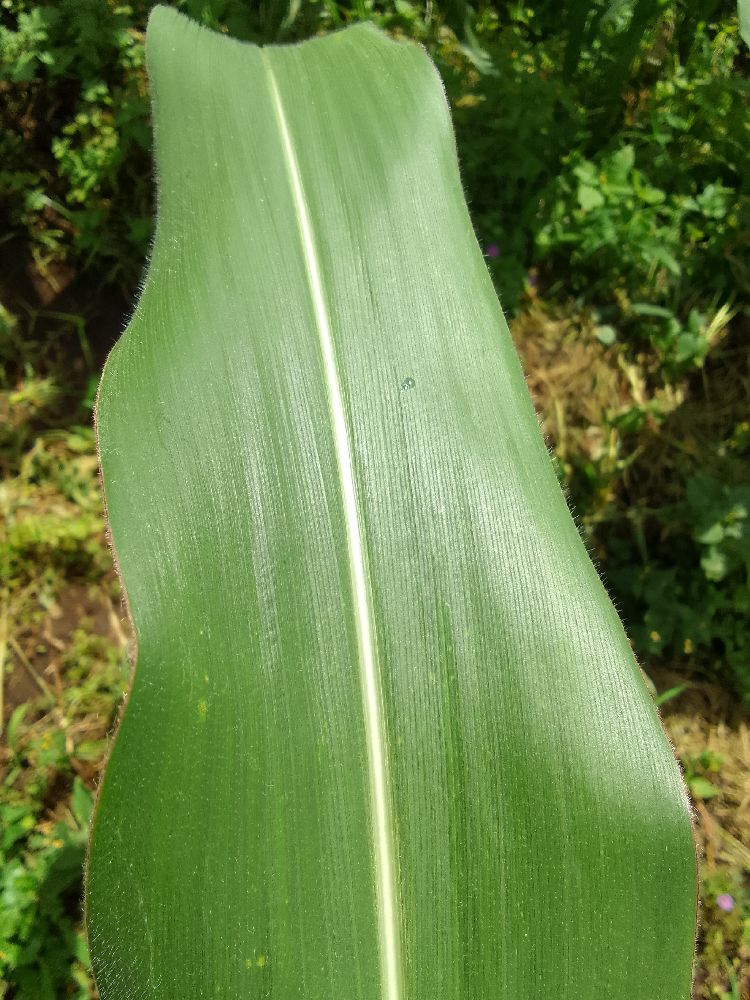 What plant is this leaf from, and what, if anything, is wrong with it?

maize, healthy
